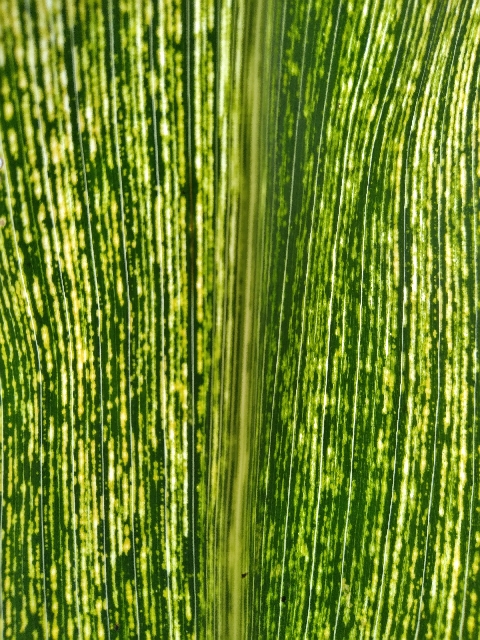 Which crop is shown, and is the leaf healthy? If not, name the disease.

maize, maize streak virus
